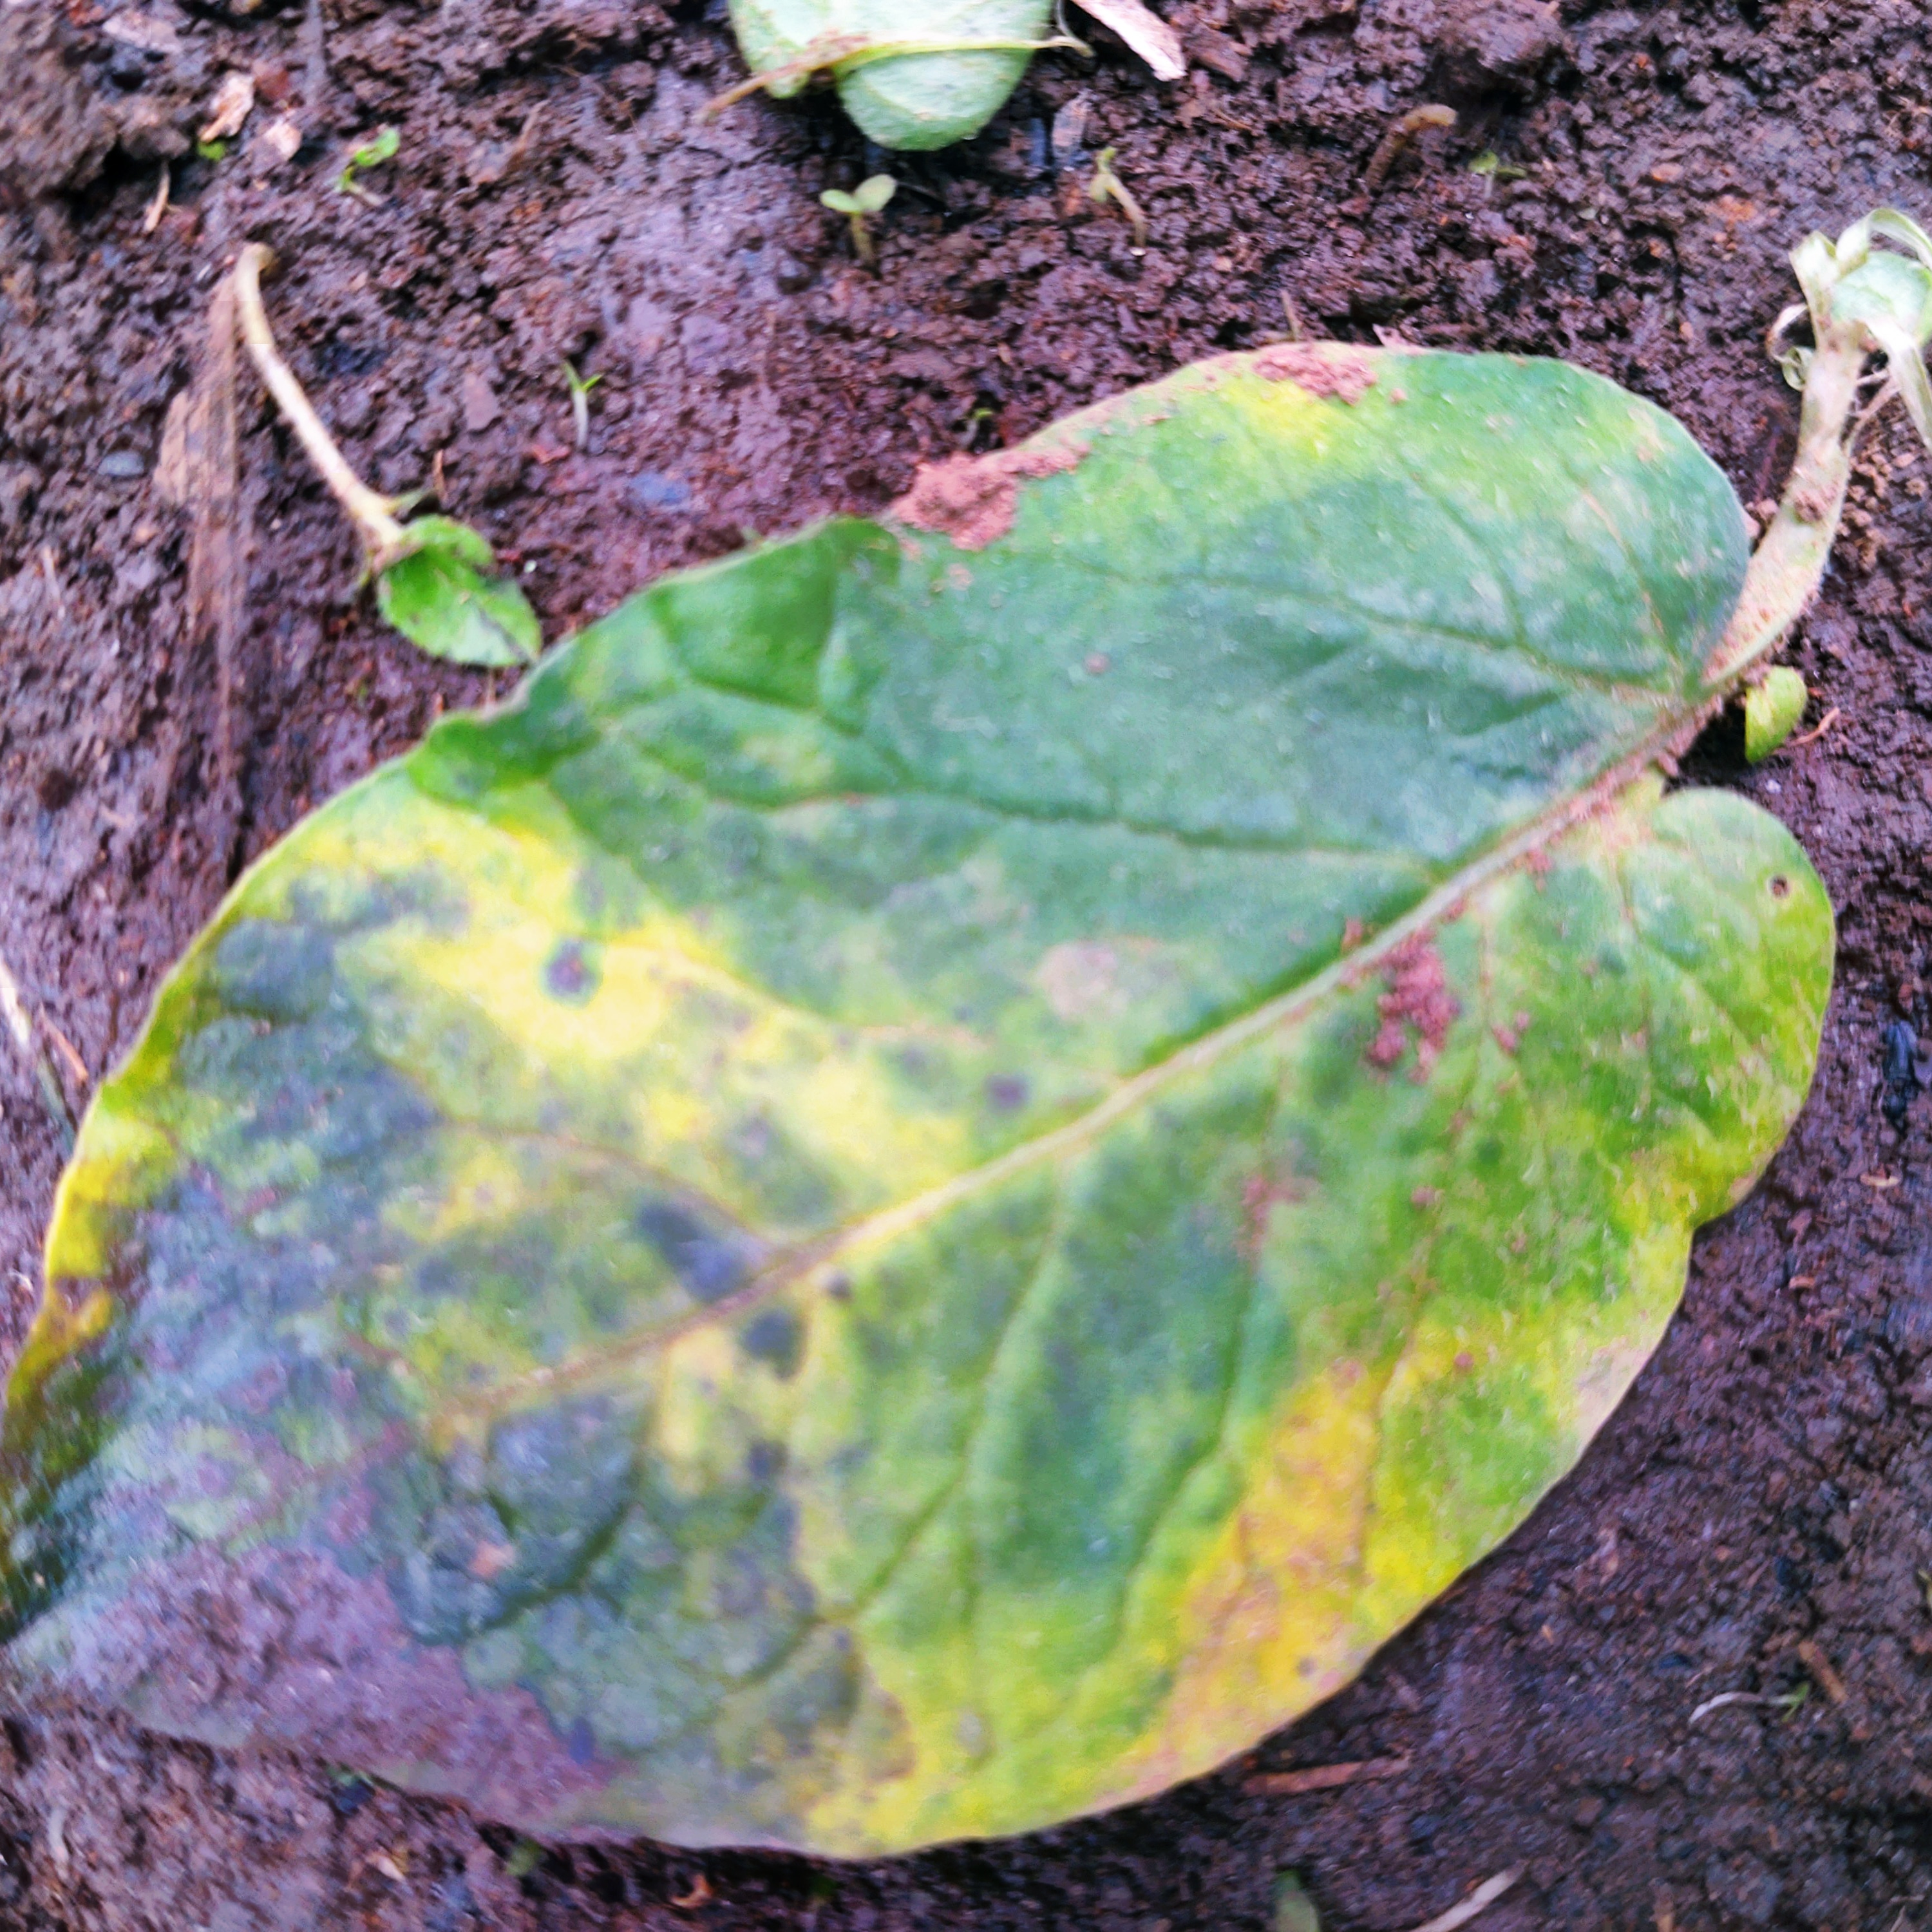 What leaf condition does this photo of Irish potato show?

late blight
